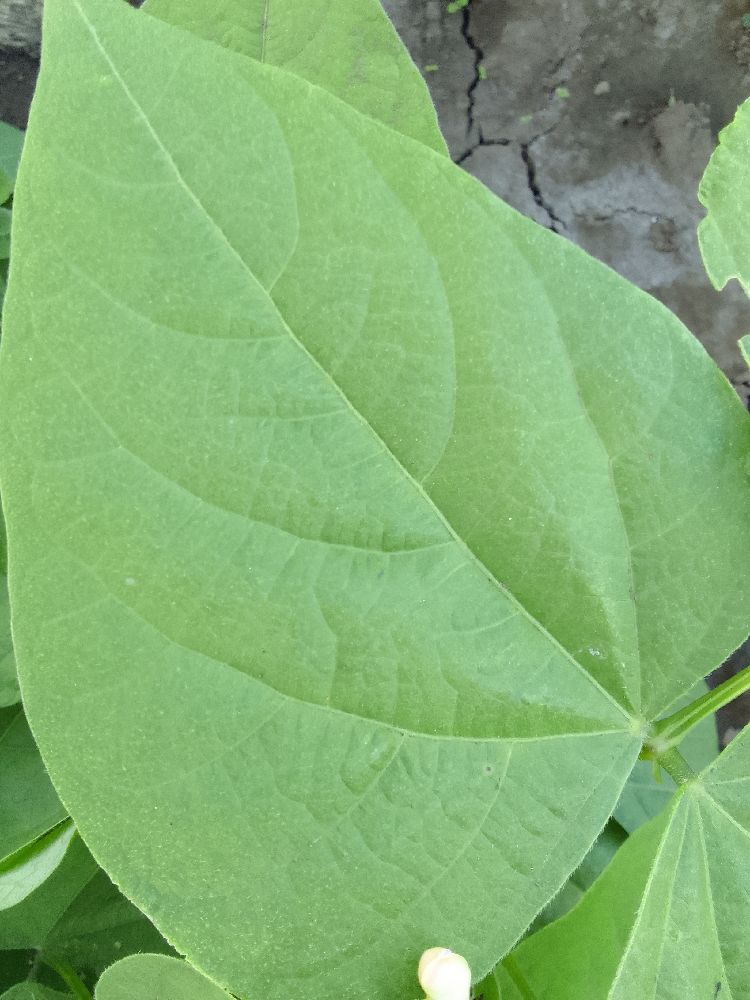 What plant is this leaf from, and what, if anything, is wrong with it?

common bean, healthy
